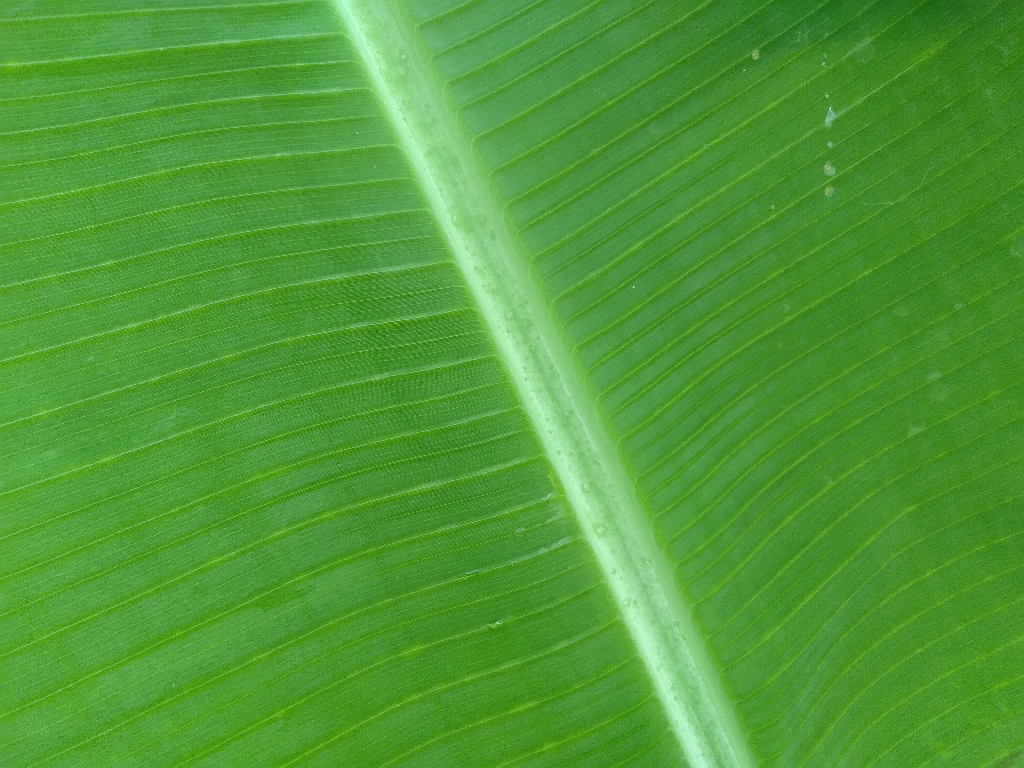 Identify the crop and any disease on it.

banana, healthy
